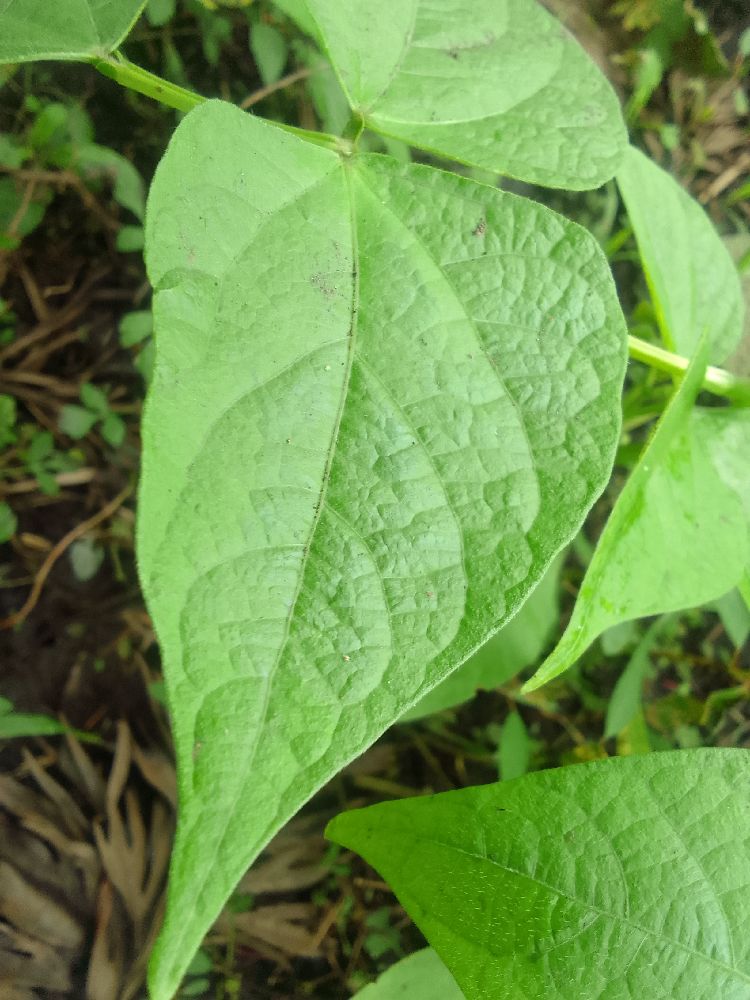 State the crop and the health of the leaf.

common bean, healthy
